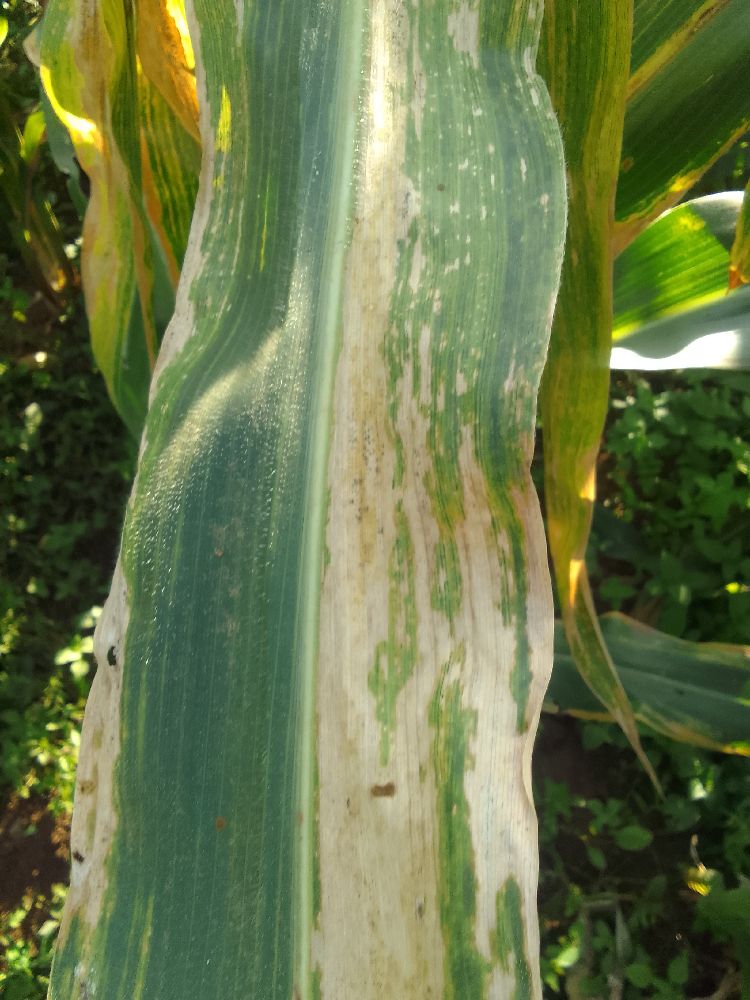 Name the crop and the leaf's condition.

maize, maize lethal necrosis
